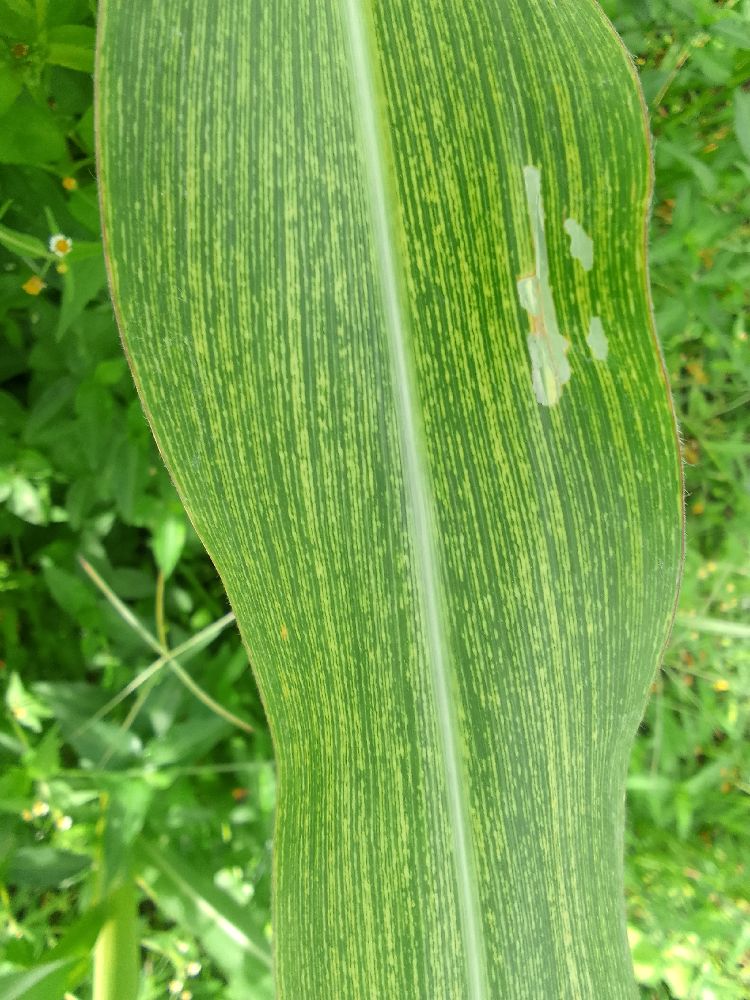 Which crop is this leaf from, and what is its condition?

maize, maize streak virus
